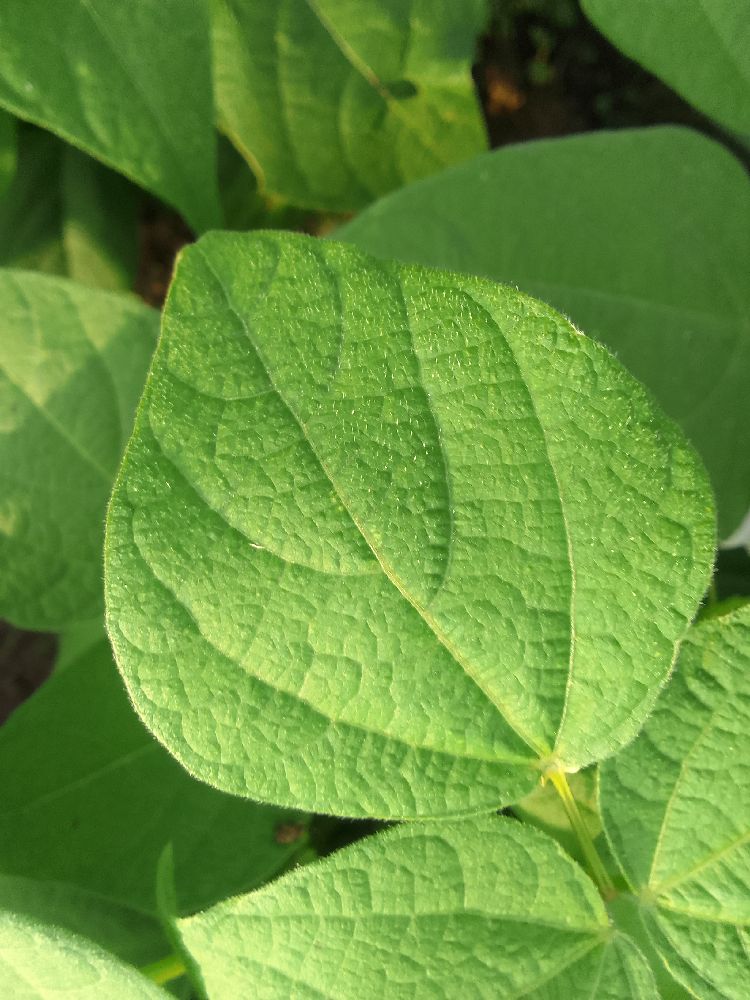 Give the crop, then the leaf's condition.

common bean, healthy
